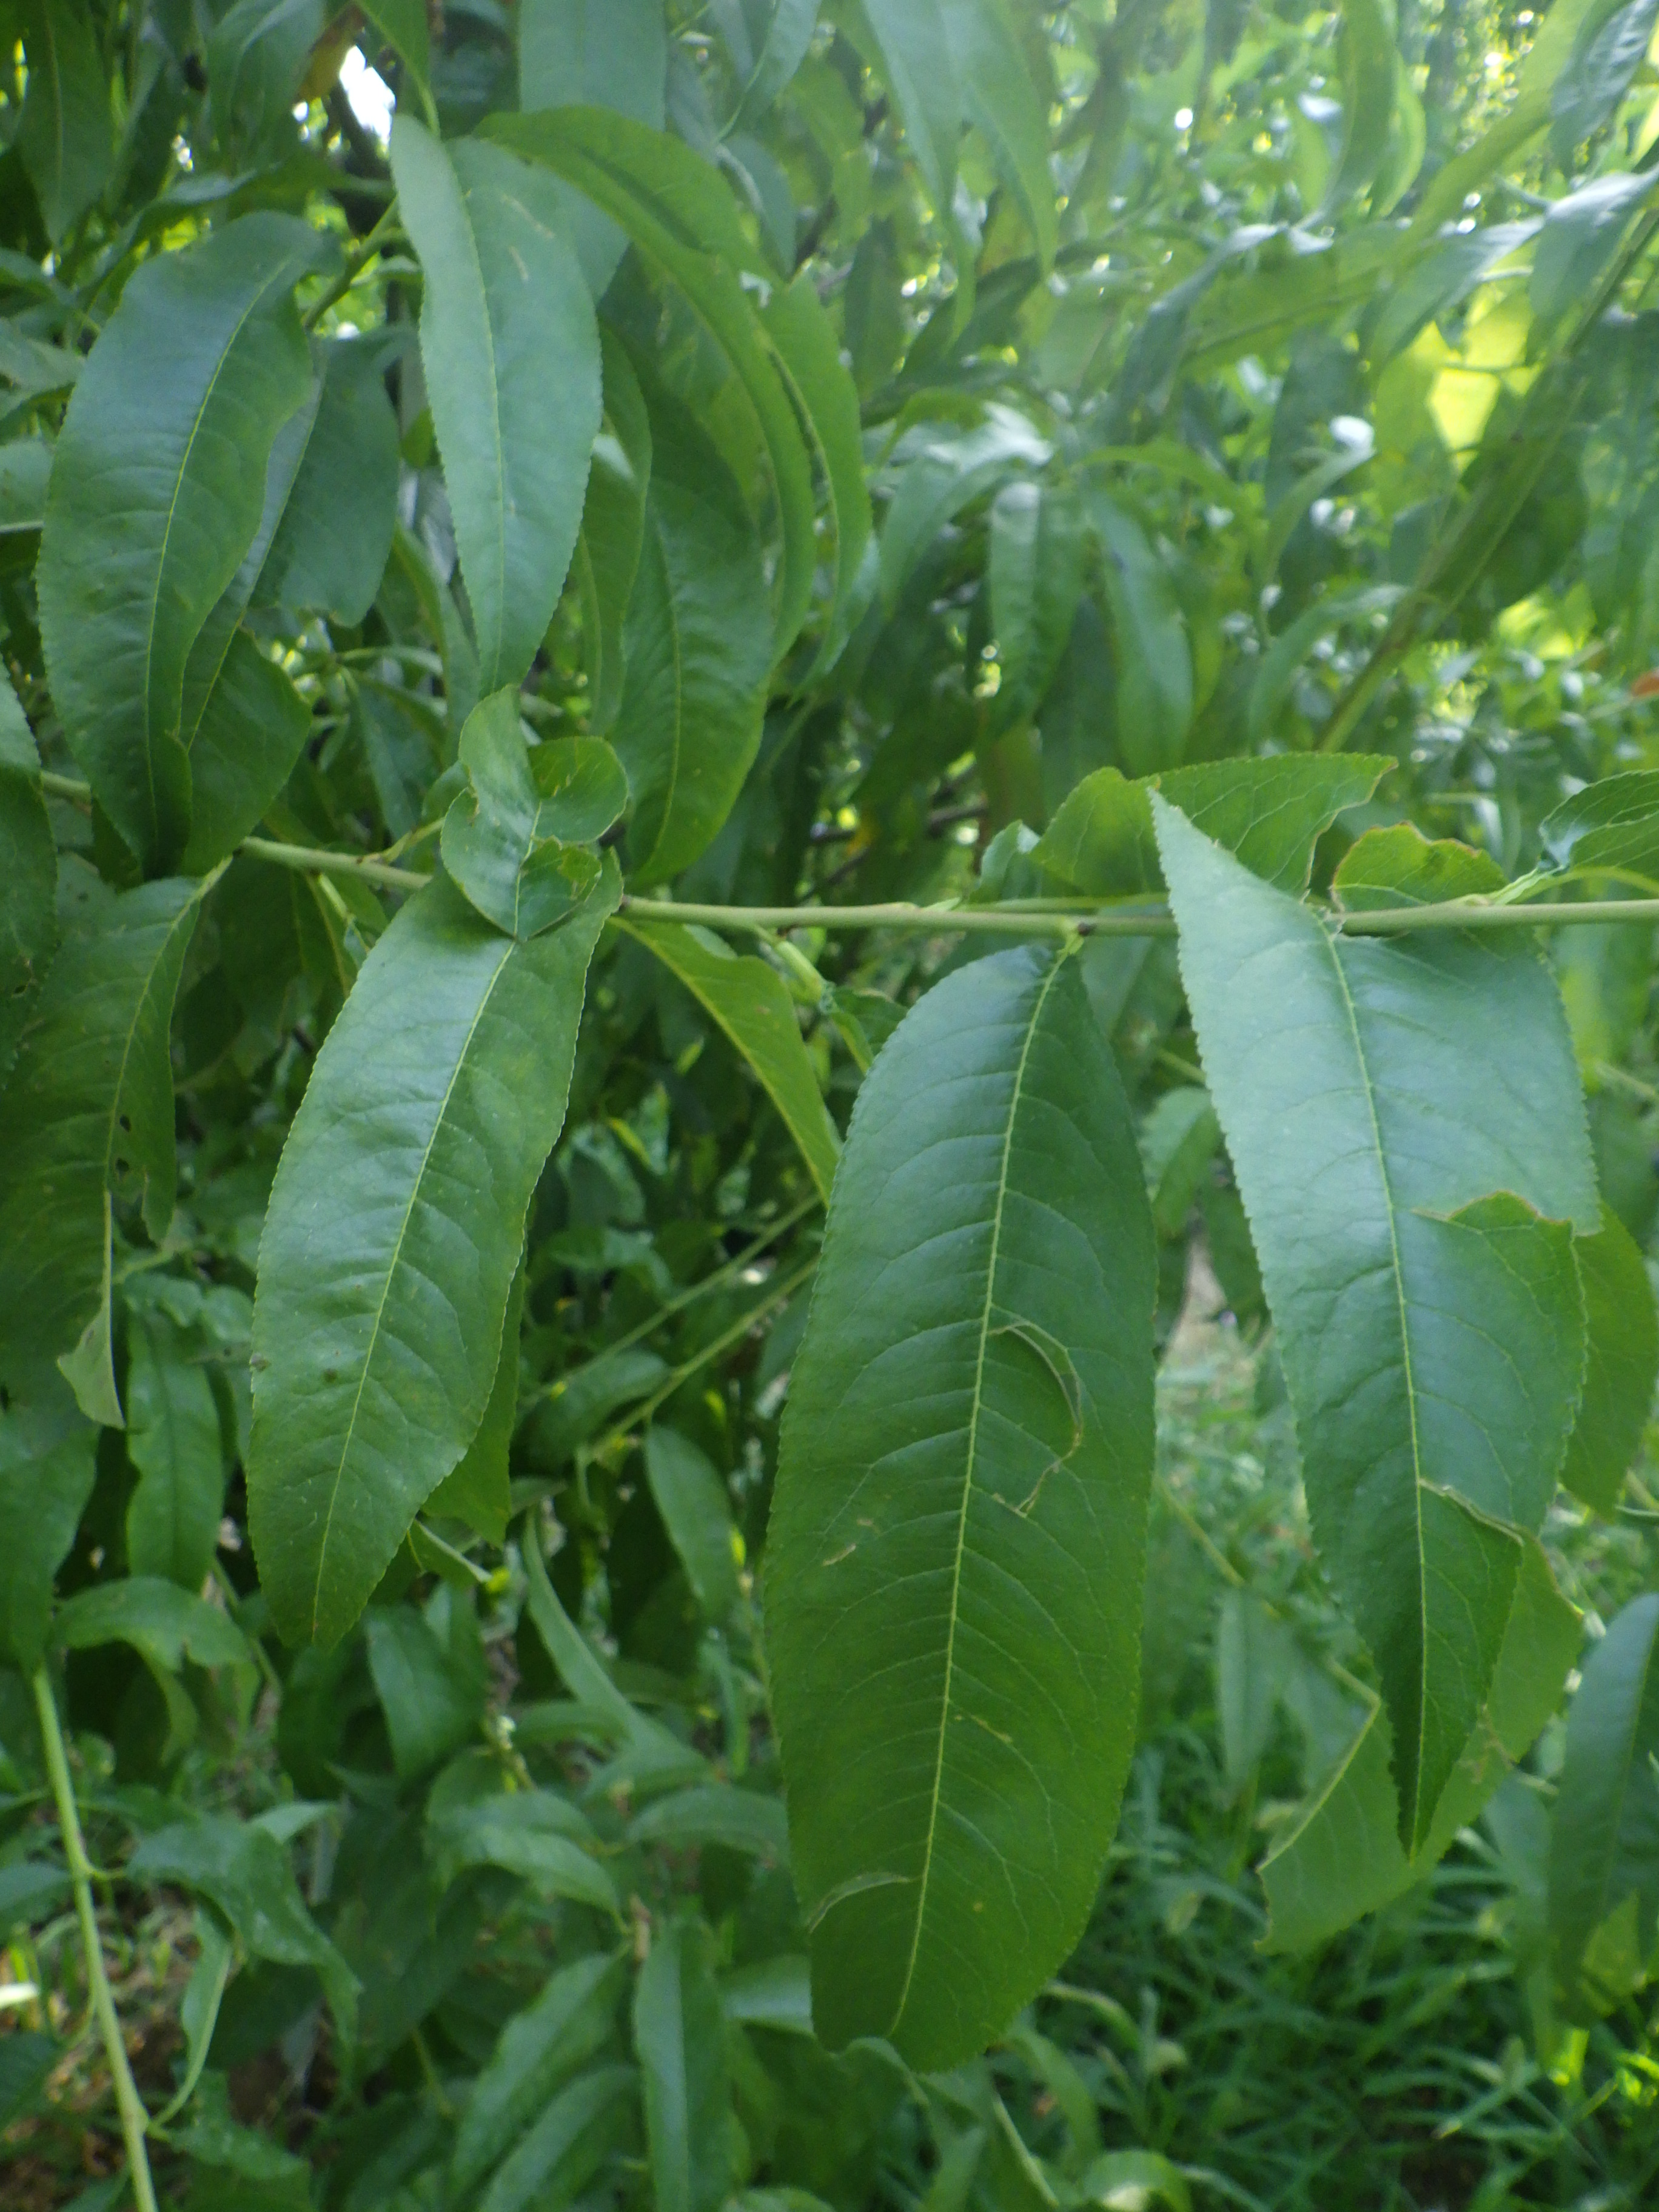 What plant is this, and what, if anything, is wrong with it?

peach, mechanical damage
